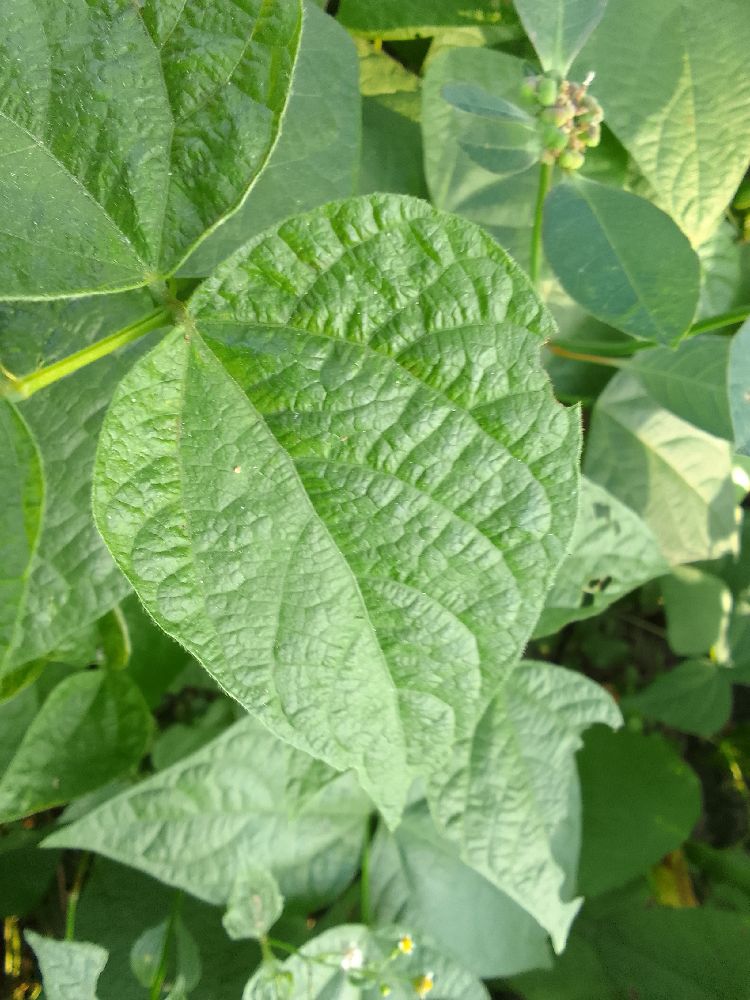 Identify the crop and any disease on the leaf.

common bean, healthy
